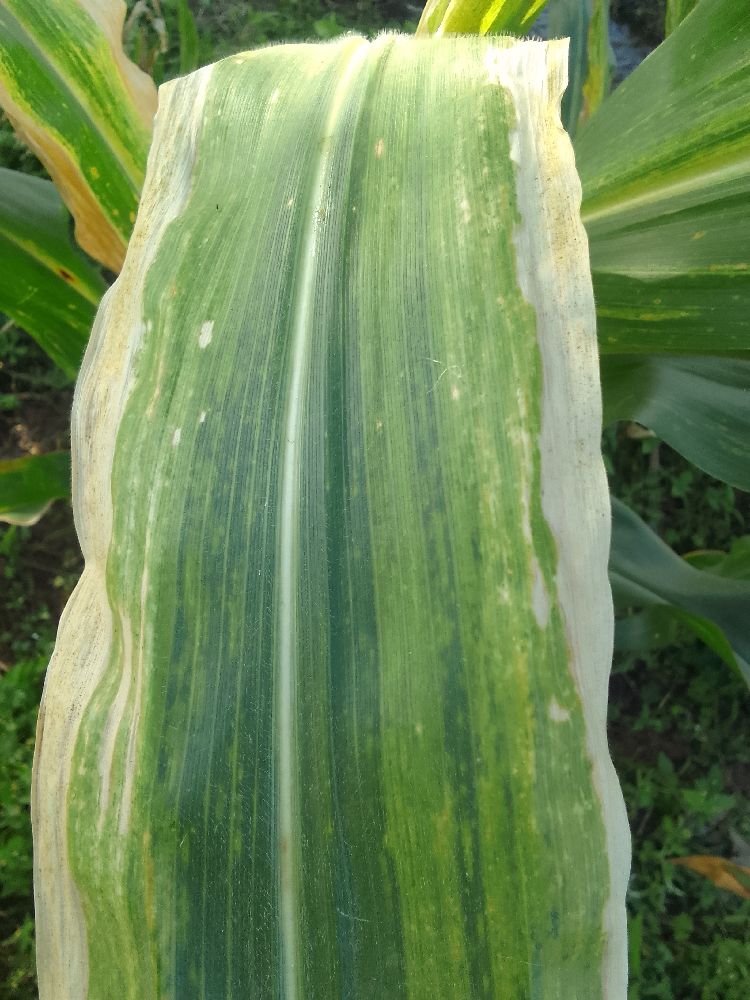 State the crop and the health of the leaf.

maize, maize lethal necrosis
